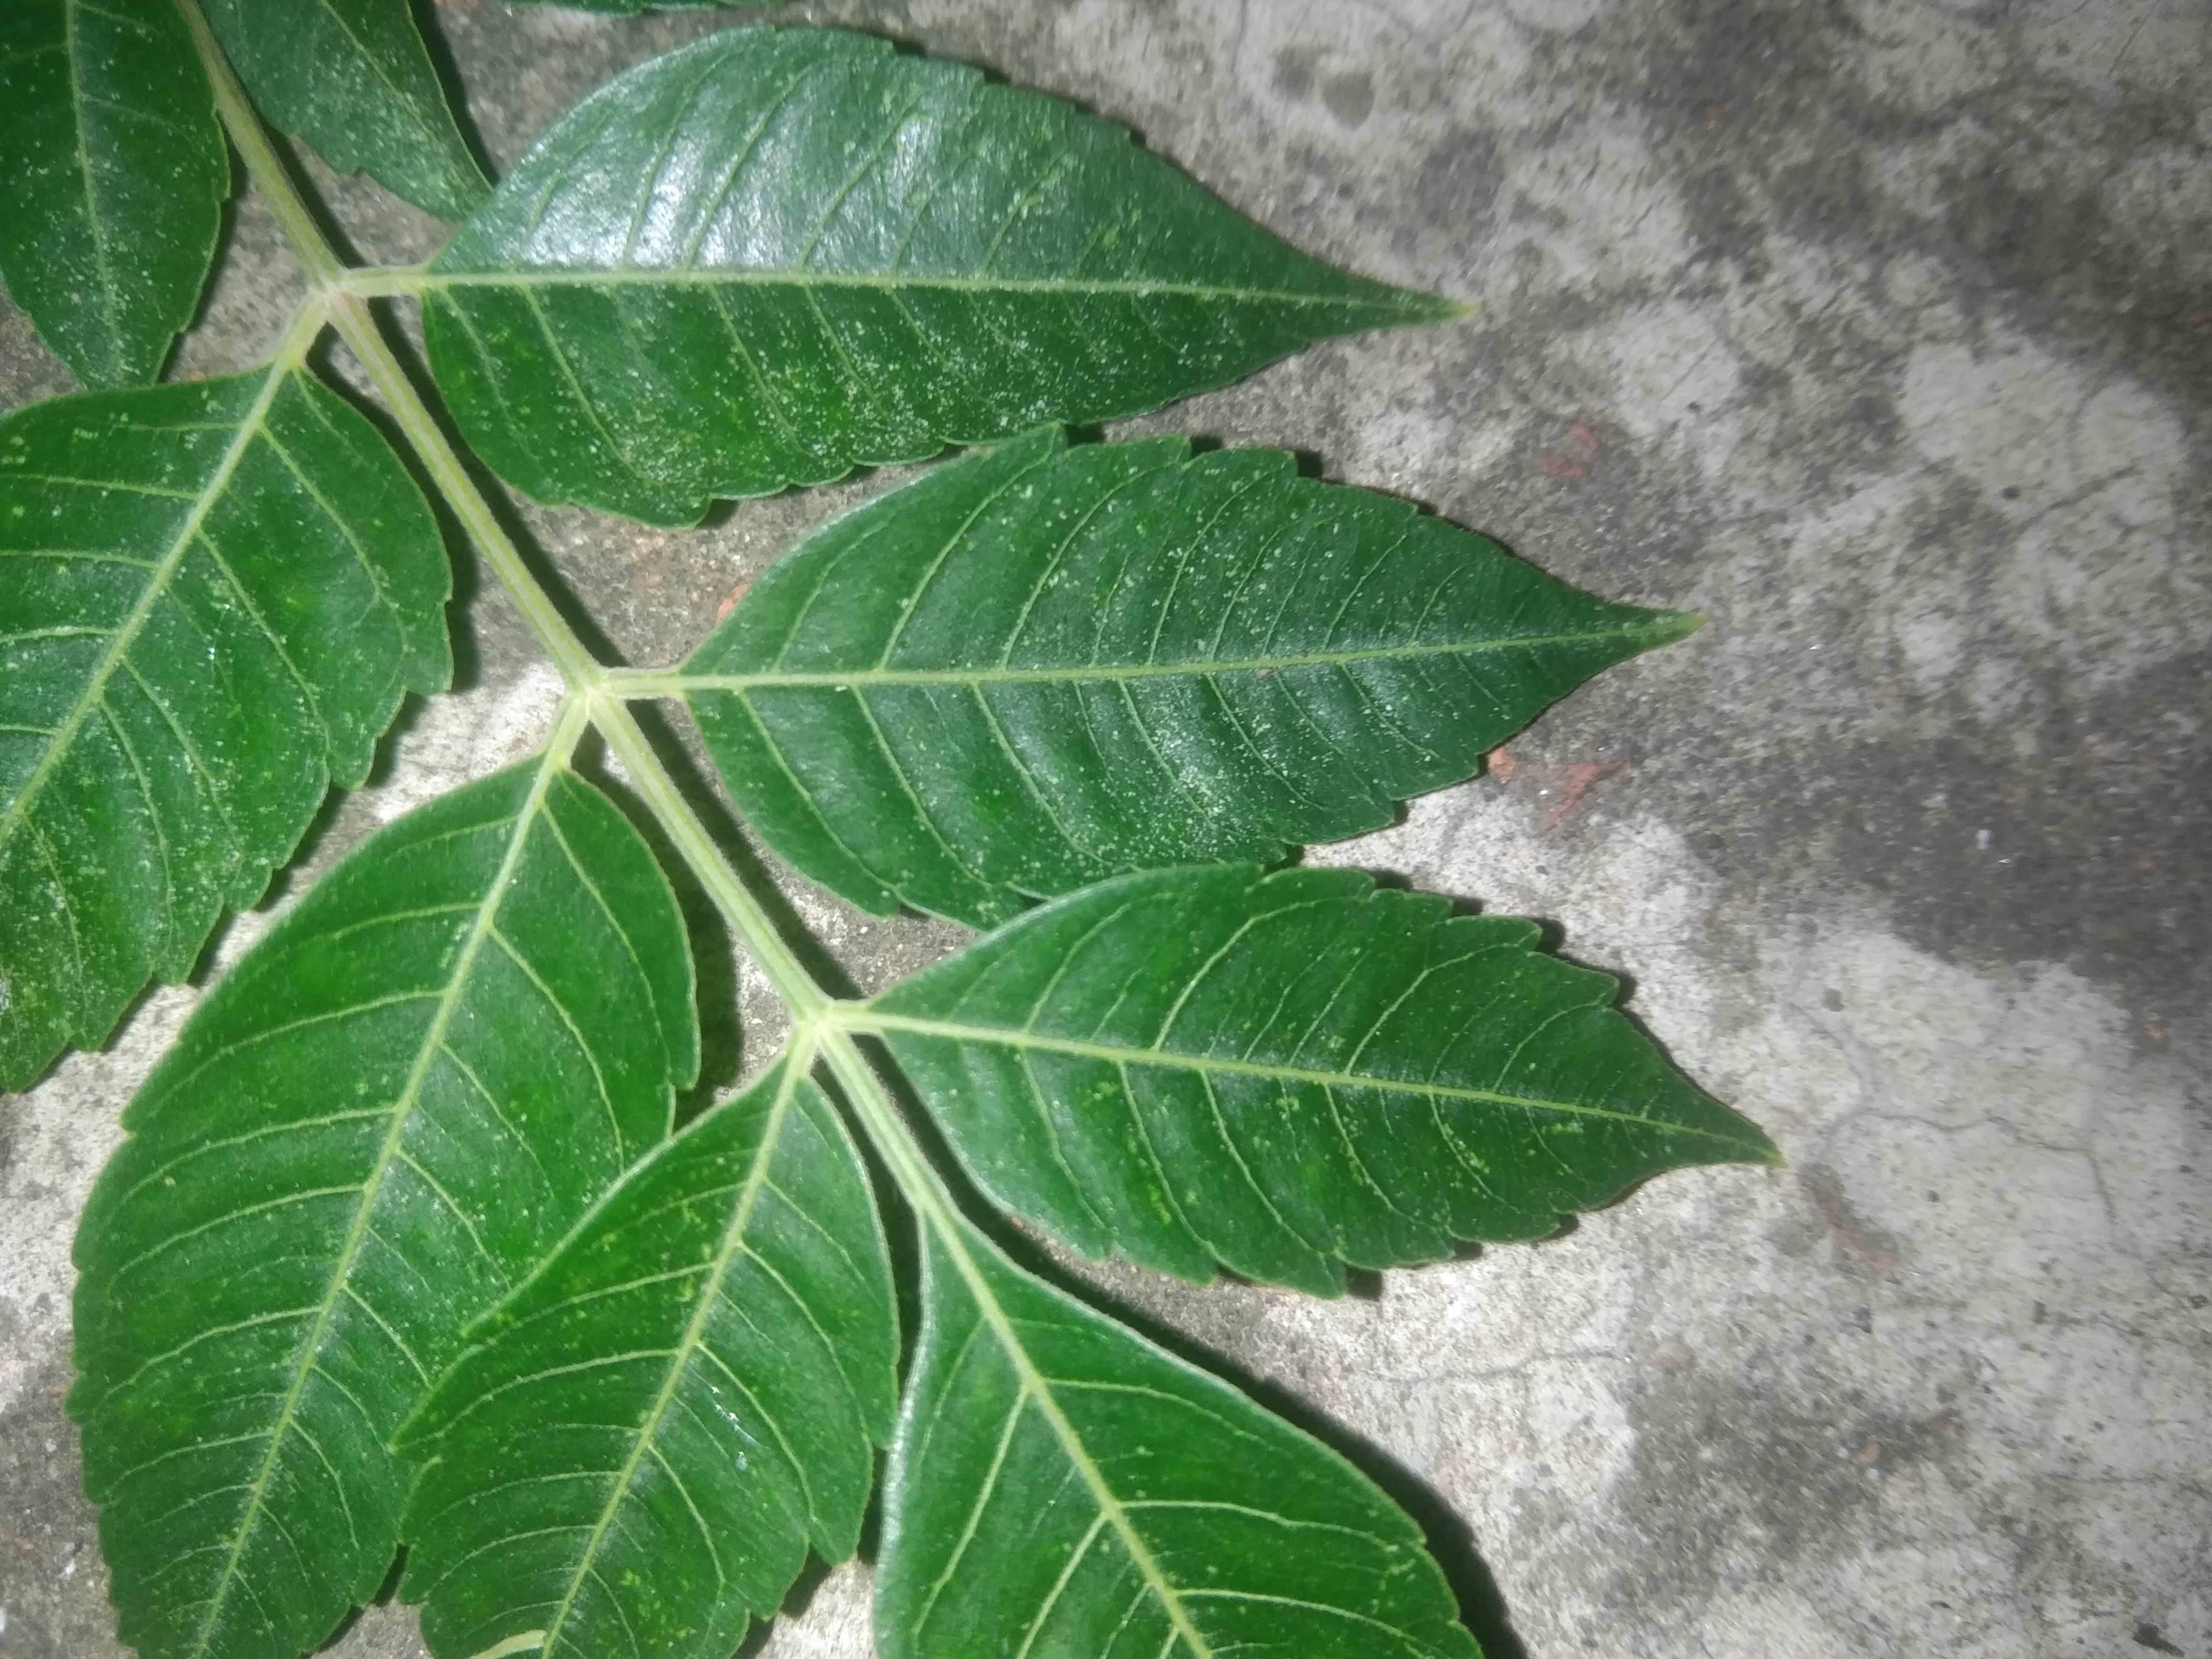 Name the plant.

neem
